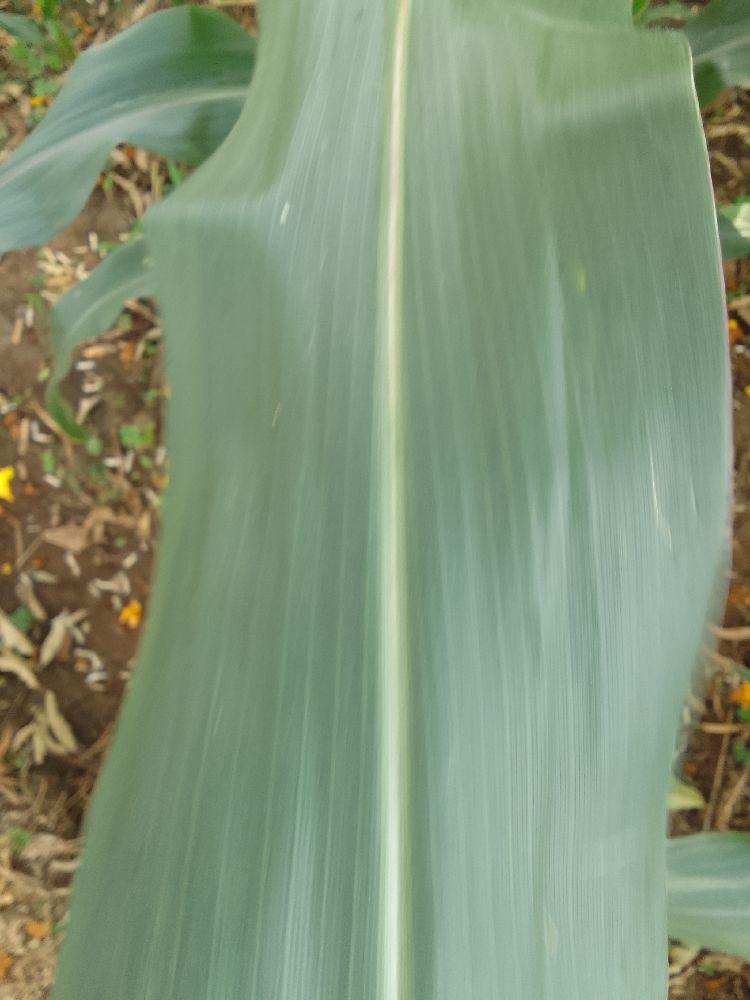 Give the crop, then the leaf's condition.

maize, healthy
